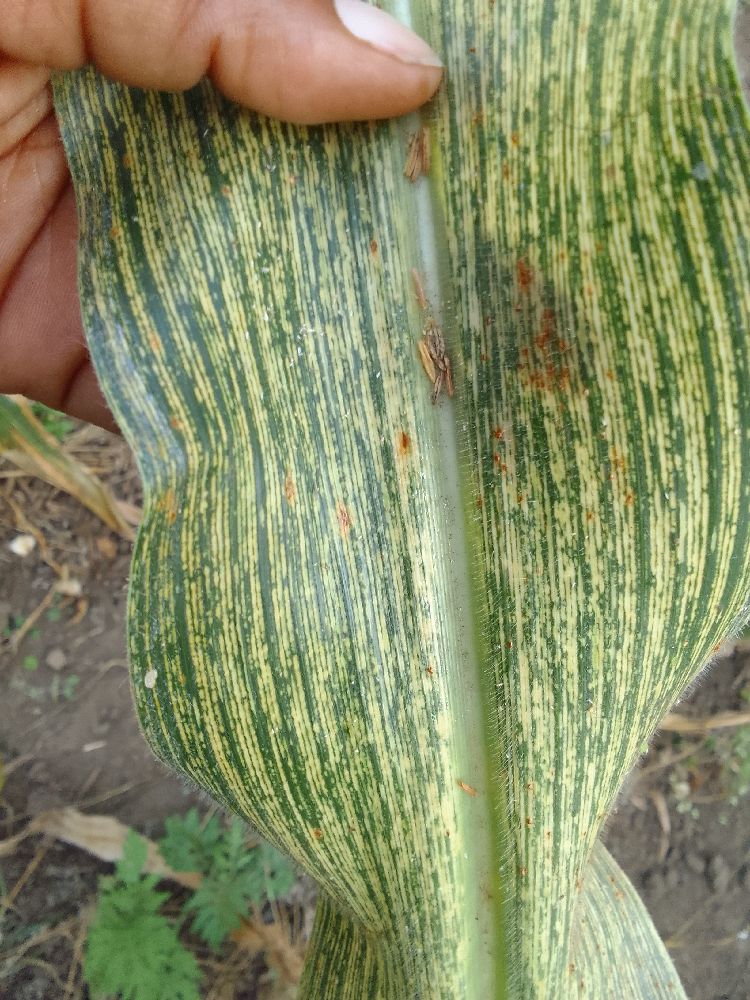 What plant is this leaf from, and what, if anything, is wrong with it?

maize, maize streak virus
